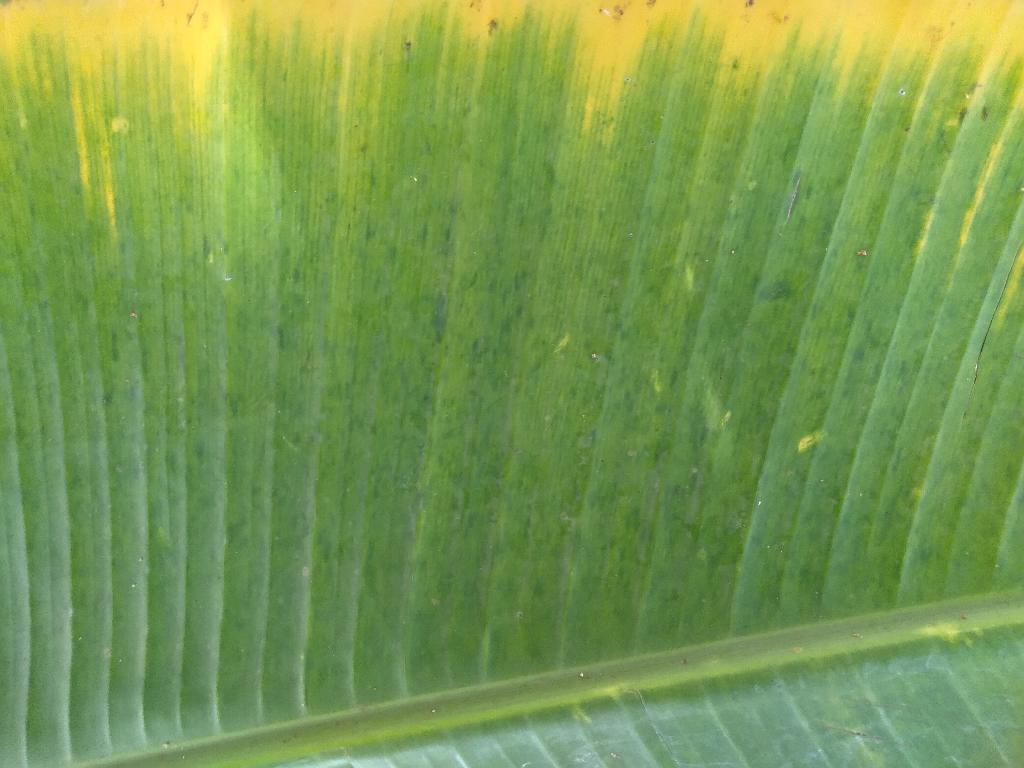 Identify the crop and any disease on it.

banana, fusarium wilt race 1
